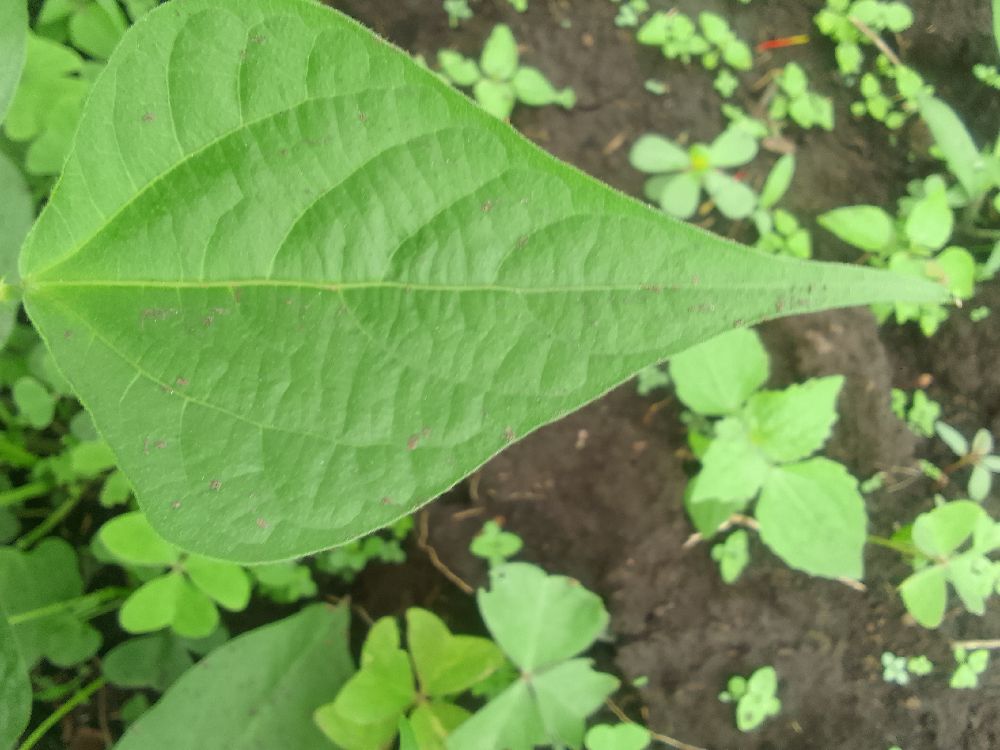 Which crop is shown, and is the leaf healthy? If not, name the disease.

common bean, healthy
